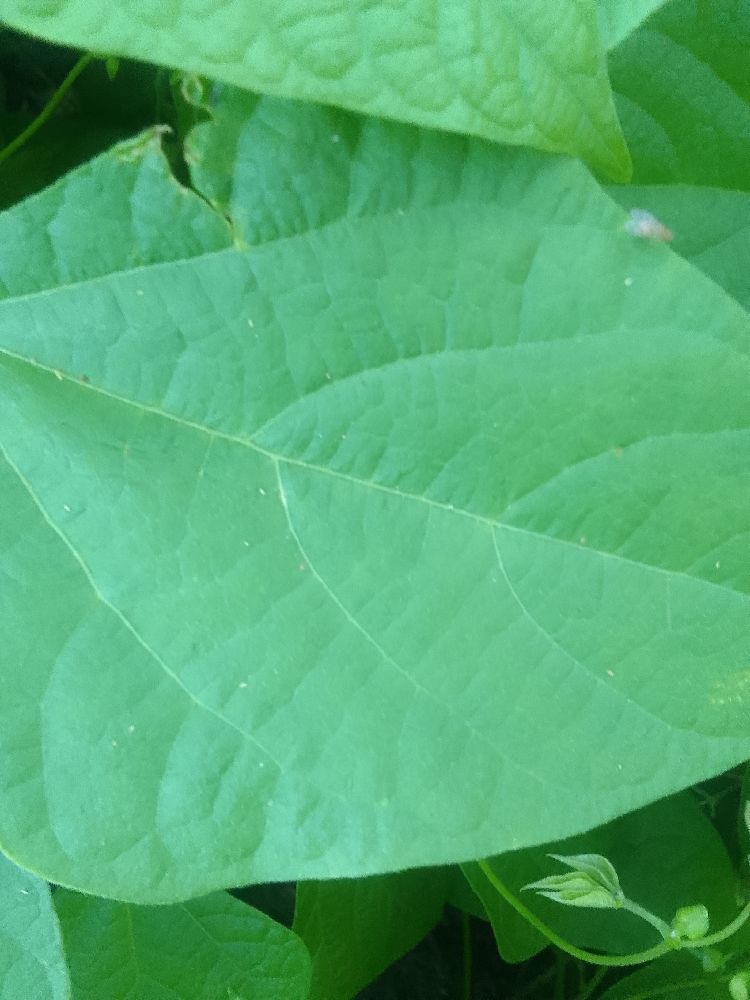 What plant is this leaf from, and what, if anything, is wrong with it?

common bean, healthy
